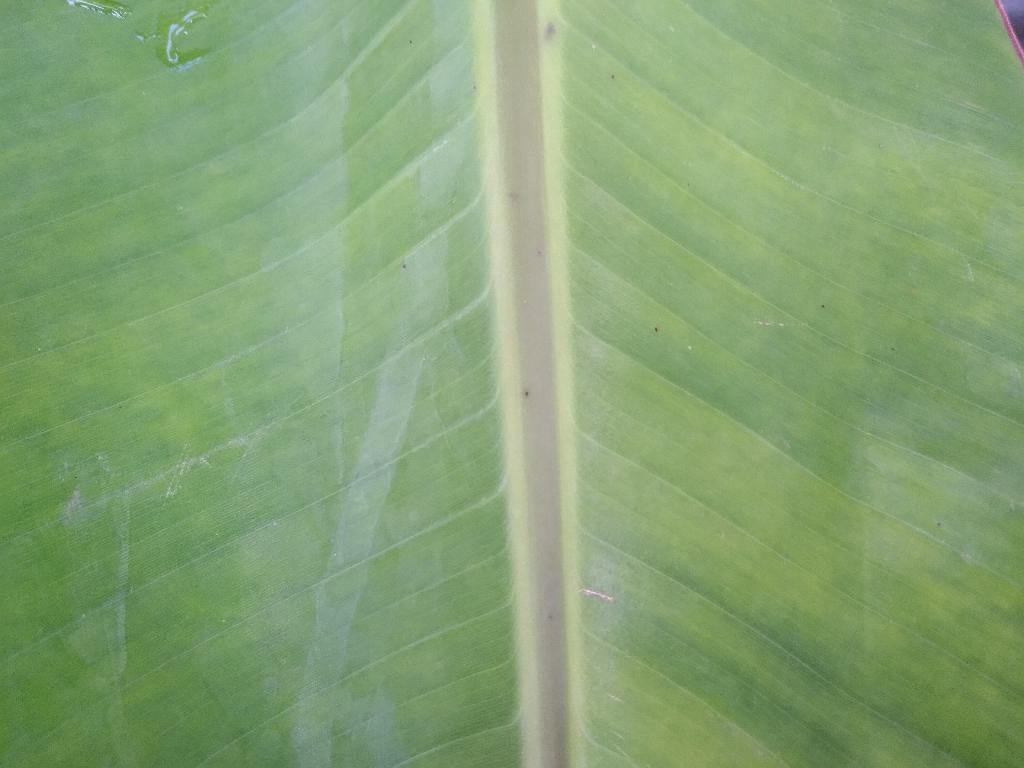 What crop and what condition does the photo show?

banana, healthy
